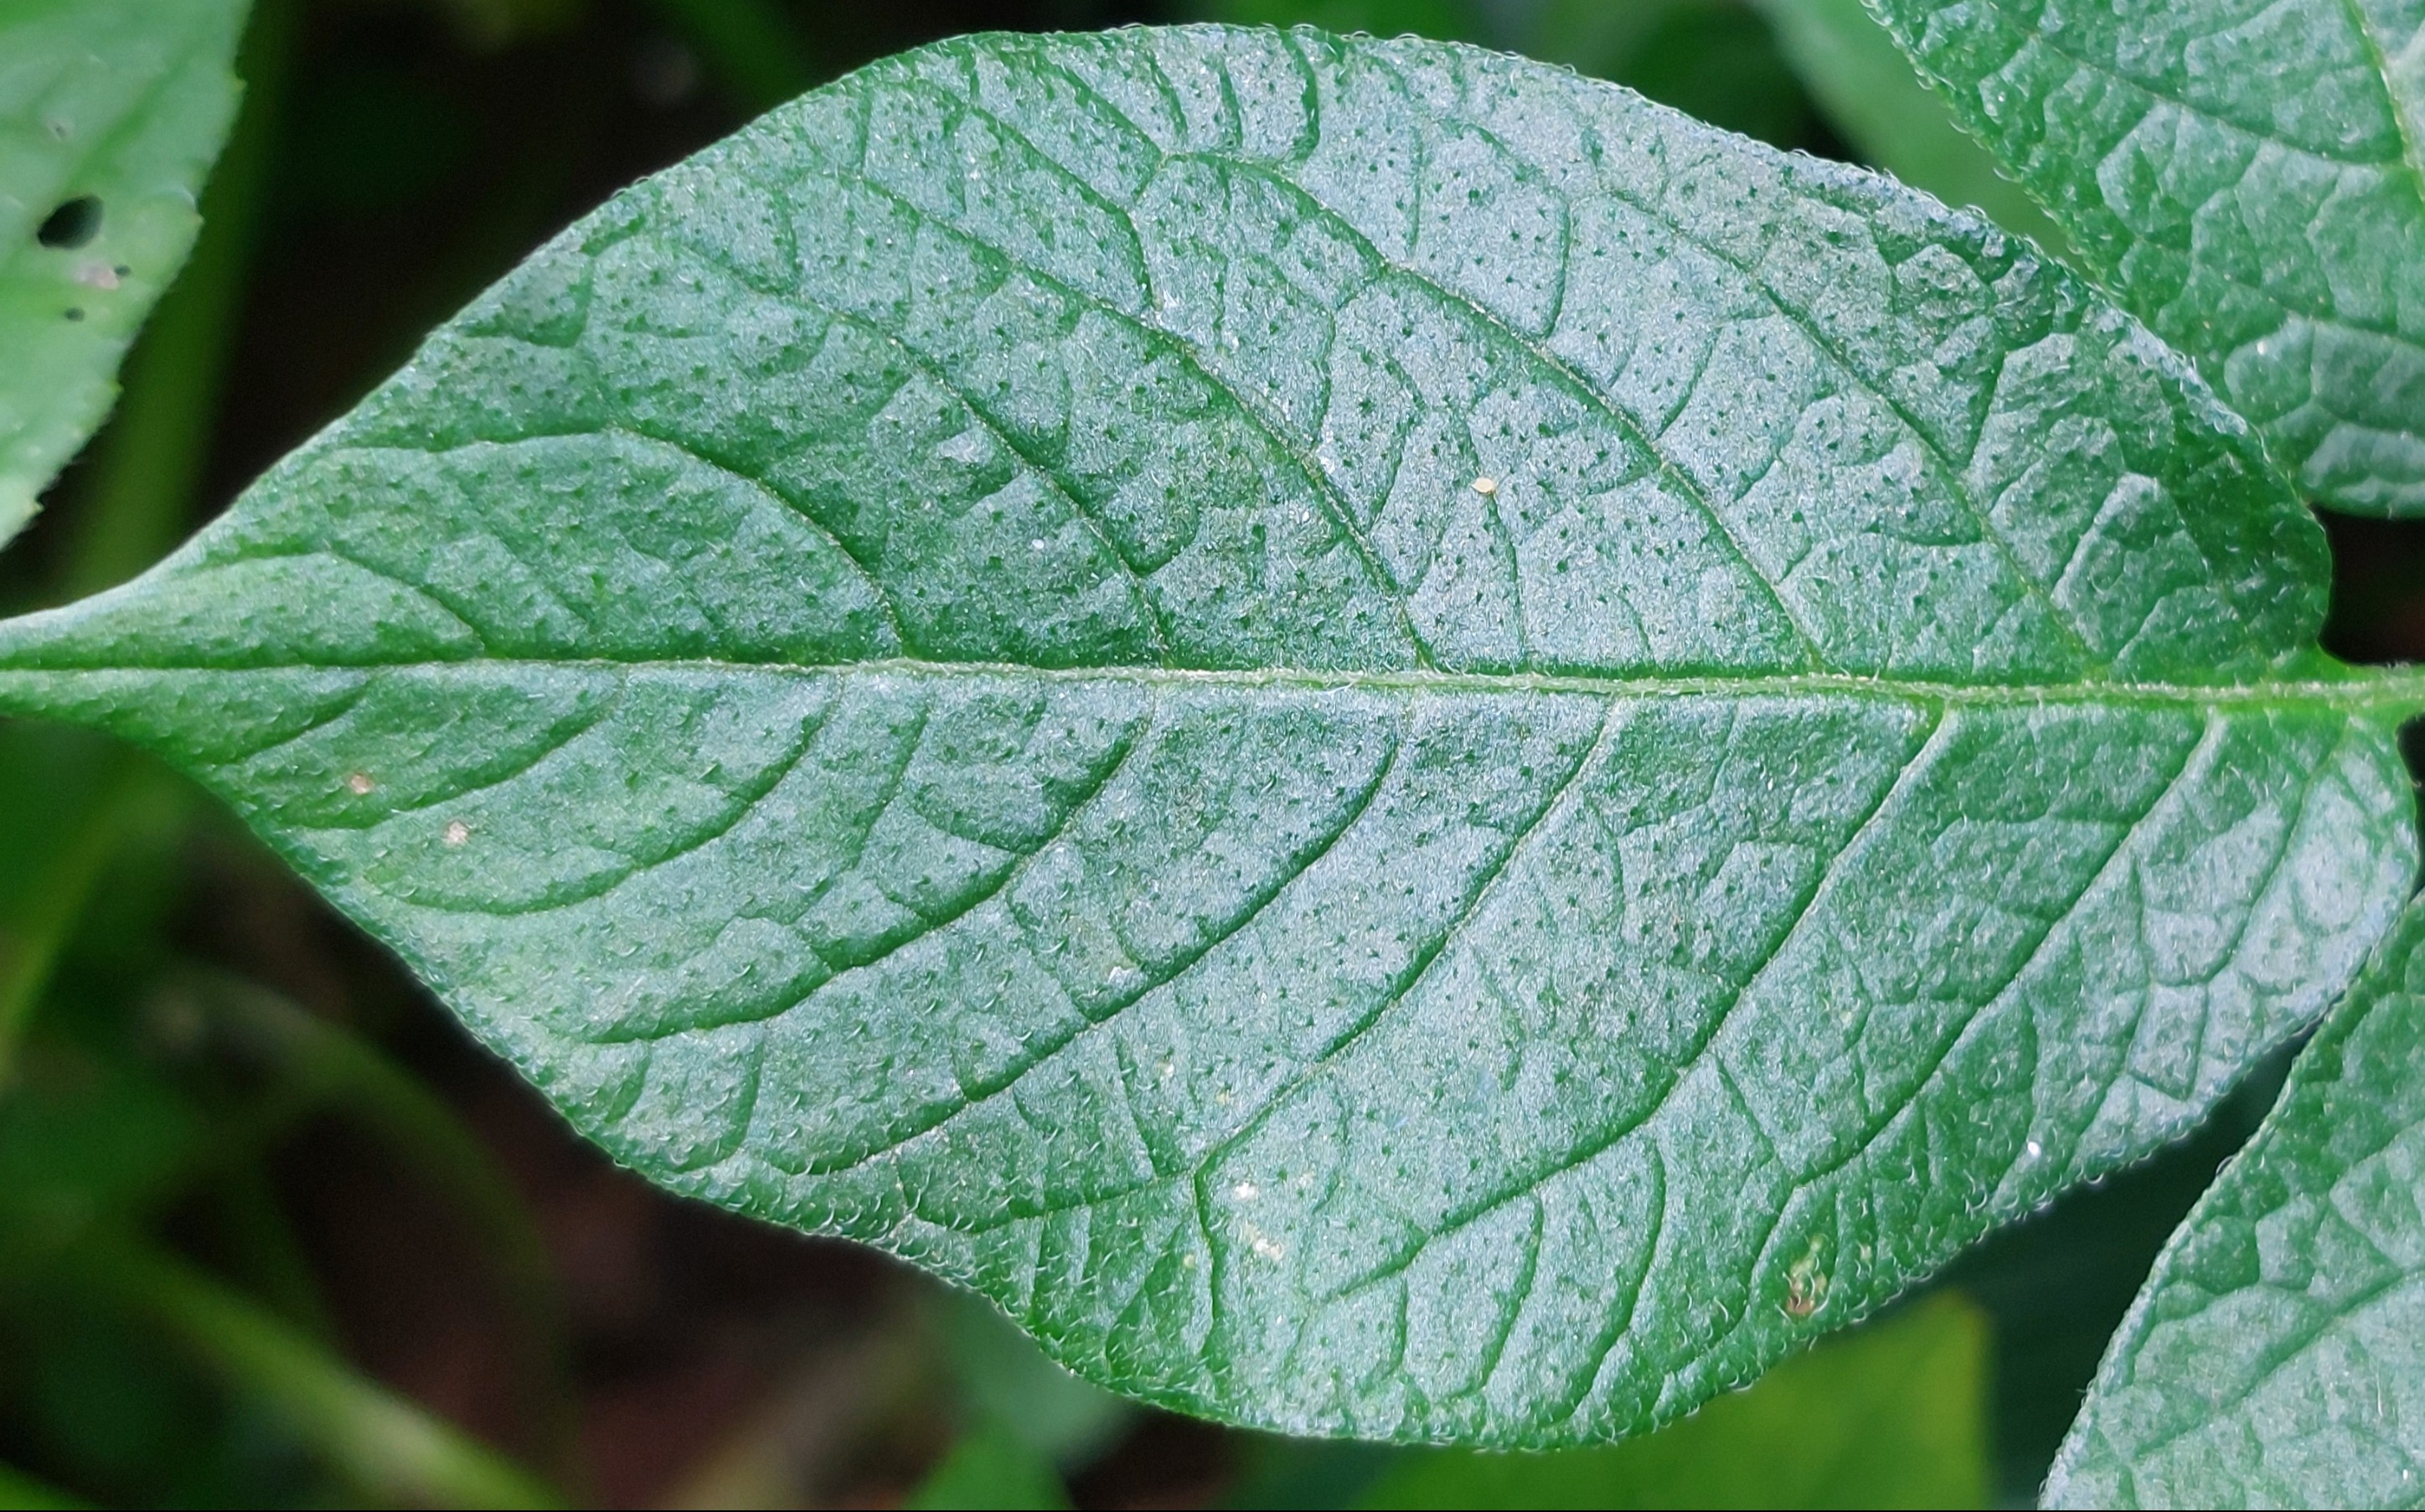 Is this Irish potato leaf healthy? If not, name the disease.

healthy
